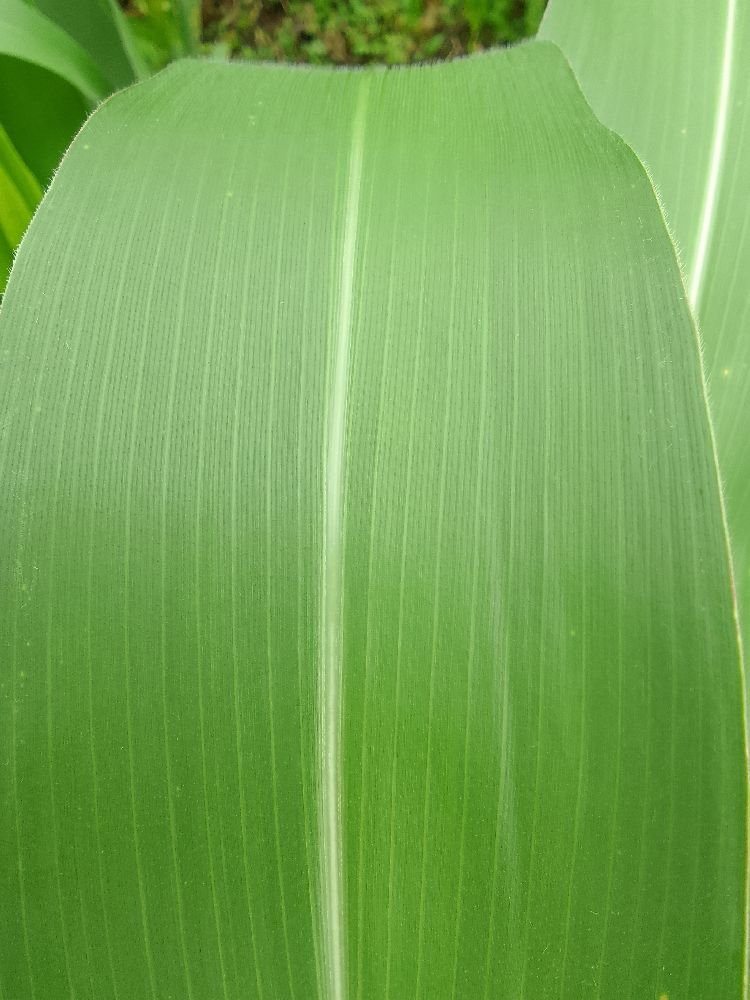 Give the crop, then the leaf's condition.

maize, healthy
